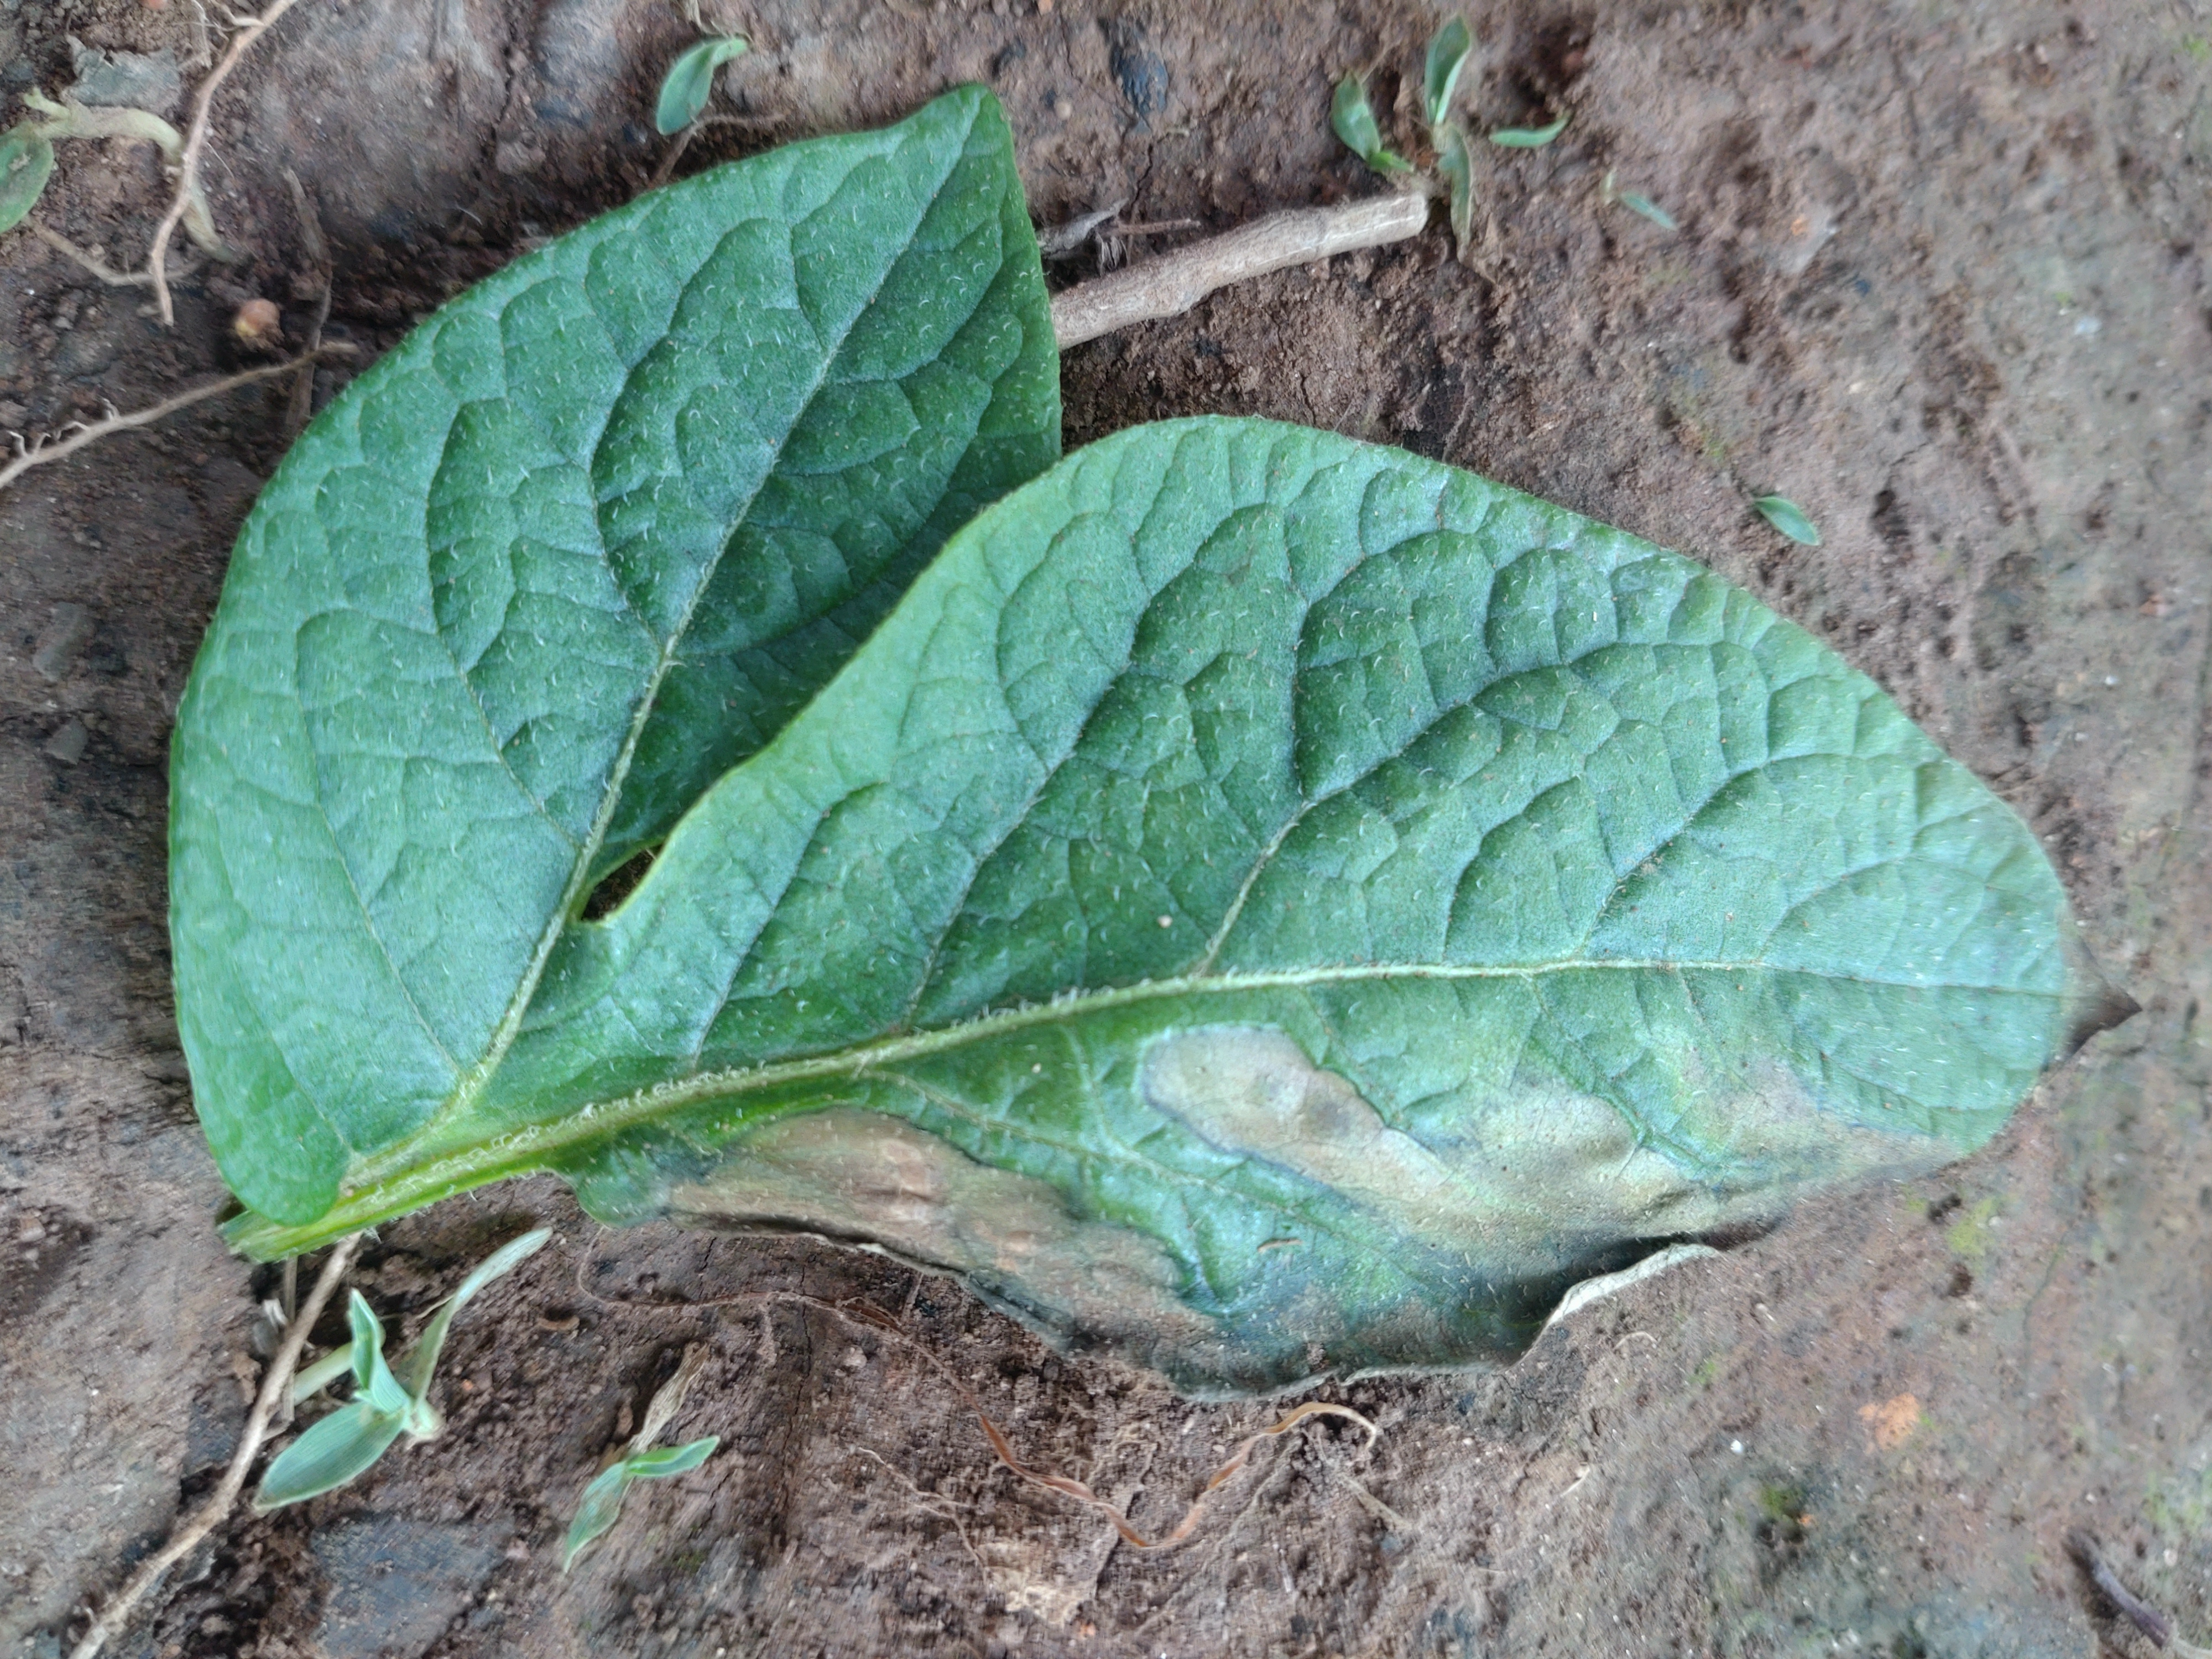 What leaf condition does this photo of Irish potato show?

early blight
